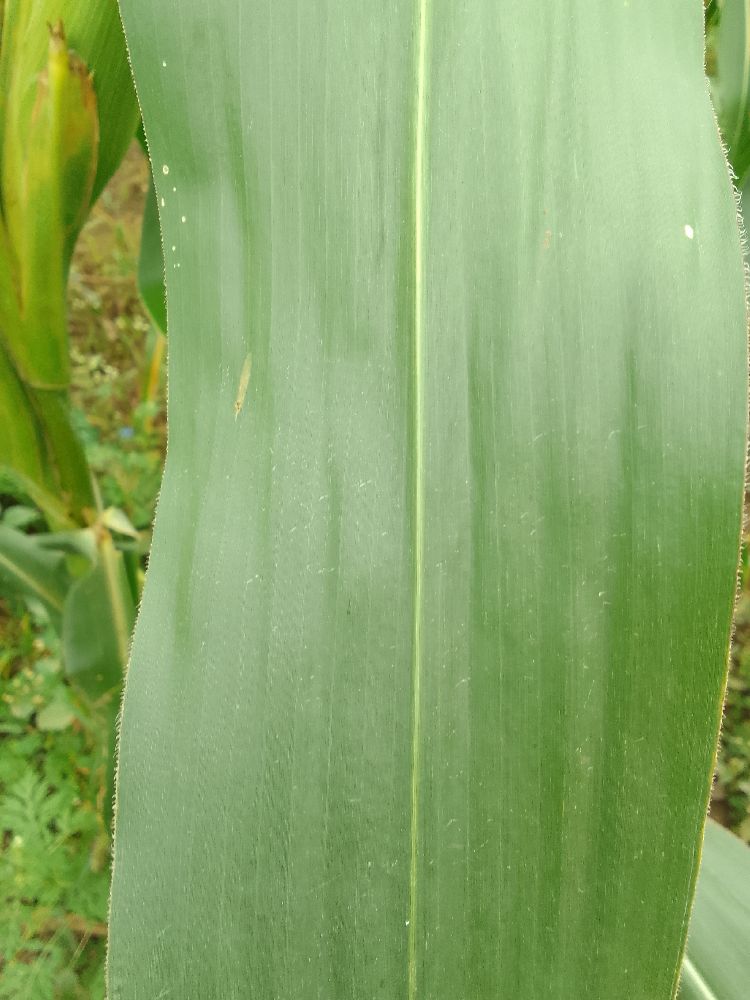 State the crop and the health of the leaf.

maize, healthy
